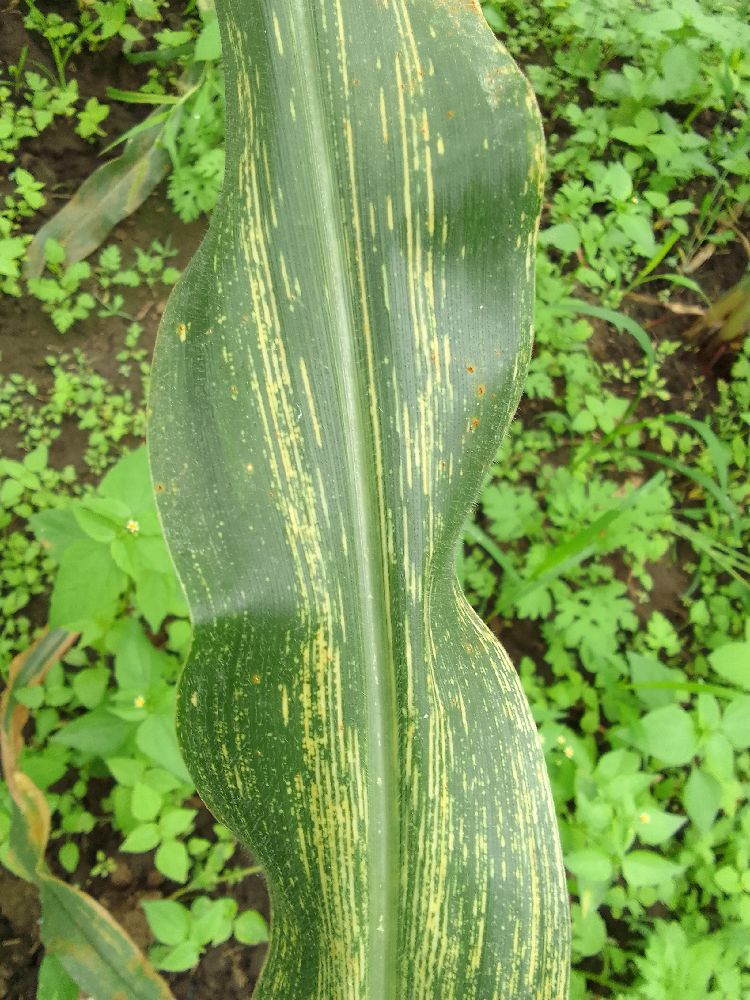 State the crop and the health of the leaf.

maize, maize streak virus
